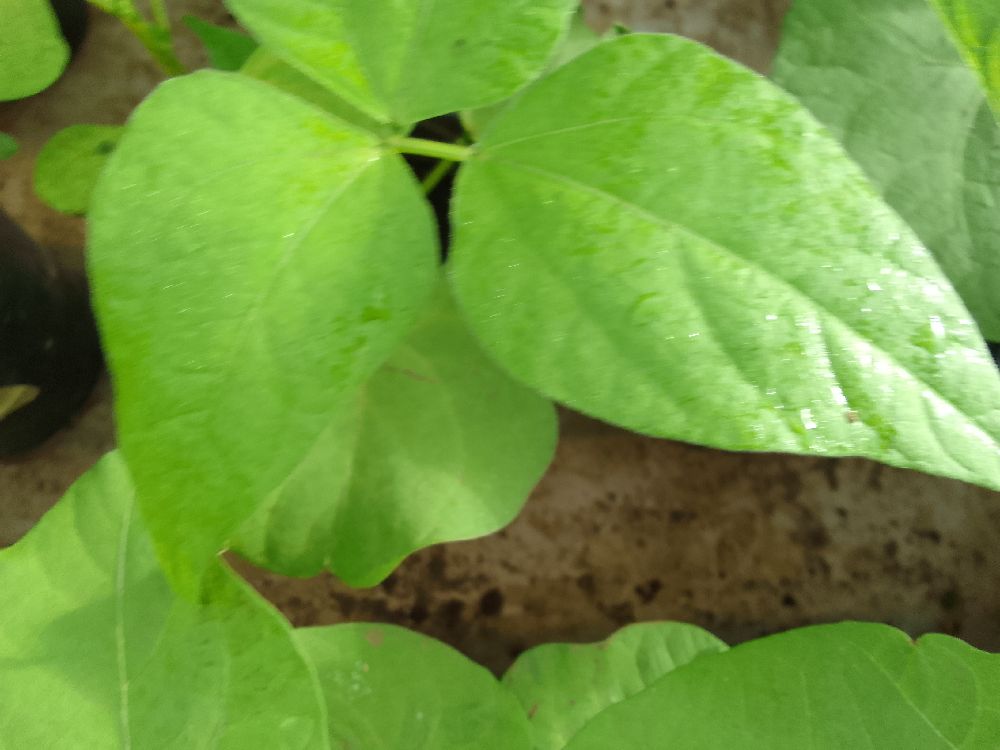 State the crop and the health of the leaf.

common bean, healthy
